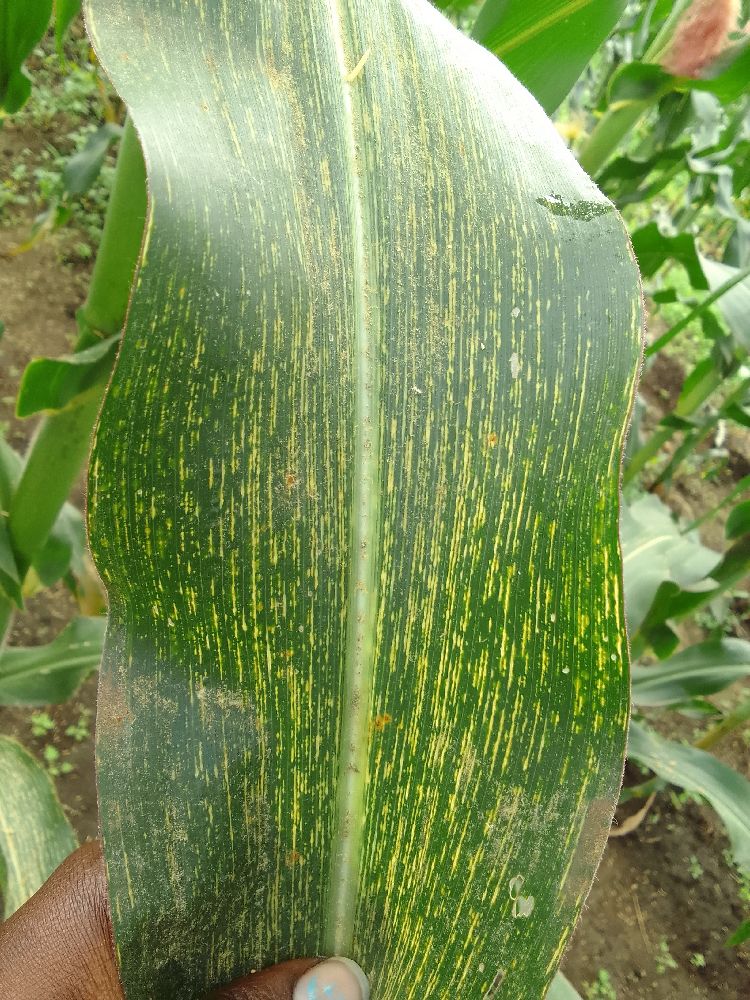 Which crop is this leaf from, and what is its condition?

maize, maize streak virus
